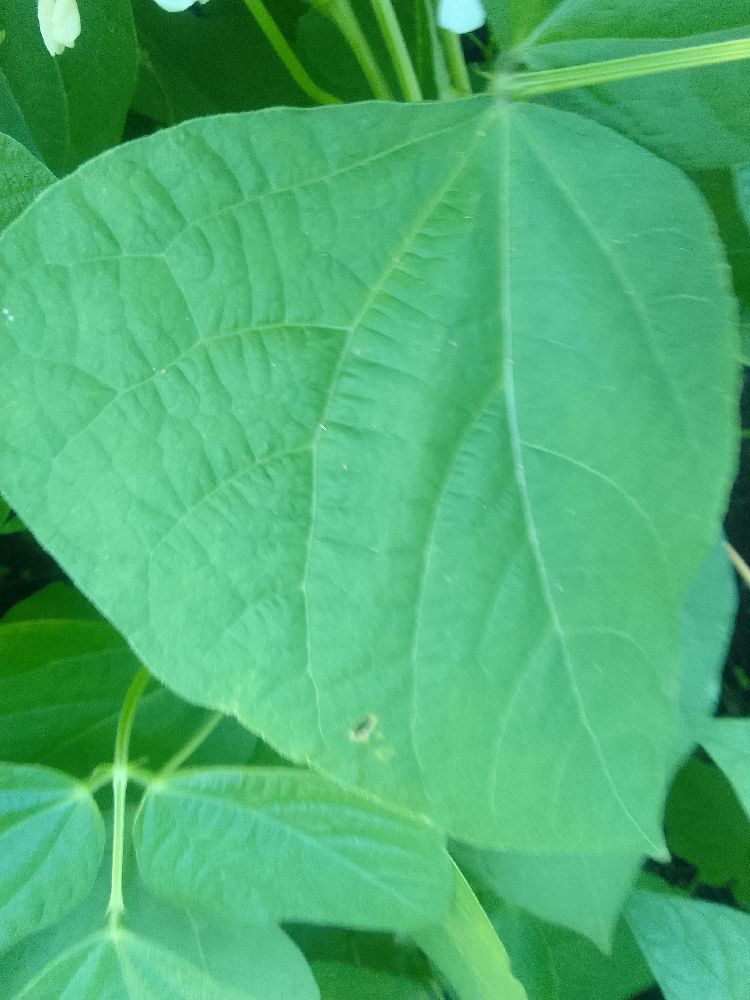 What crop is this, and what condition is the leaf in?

common bean, healthy
